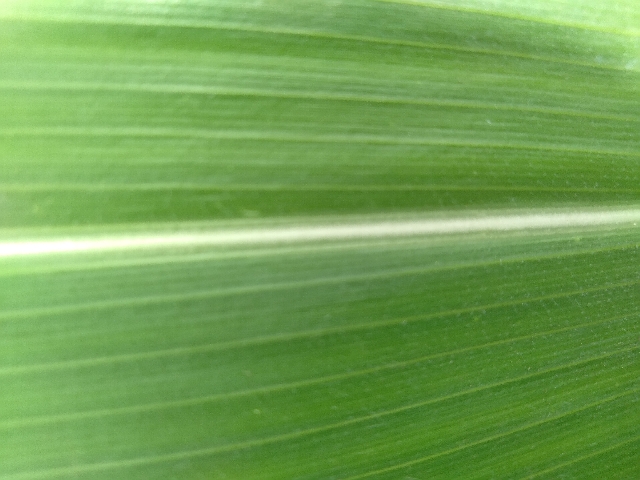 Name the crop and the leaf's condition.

maize, healthy
